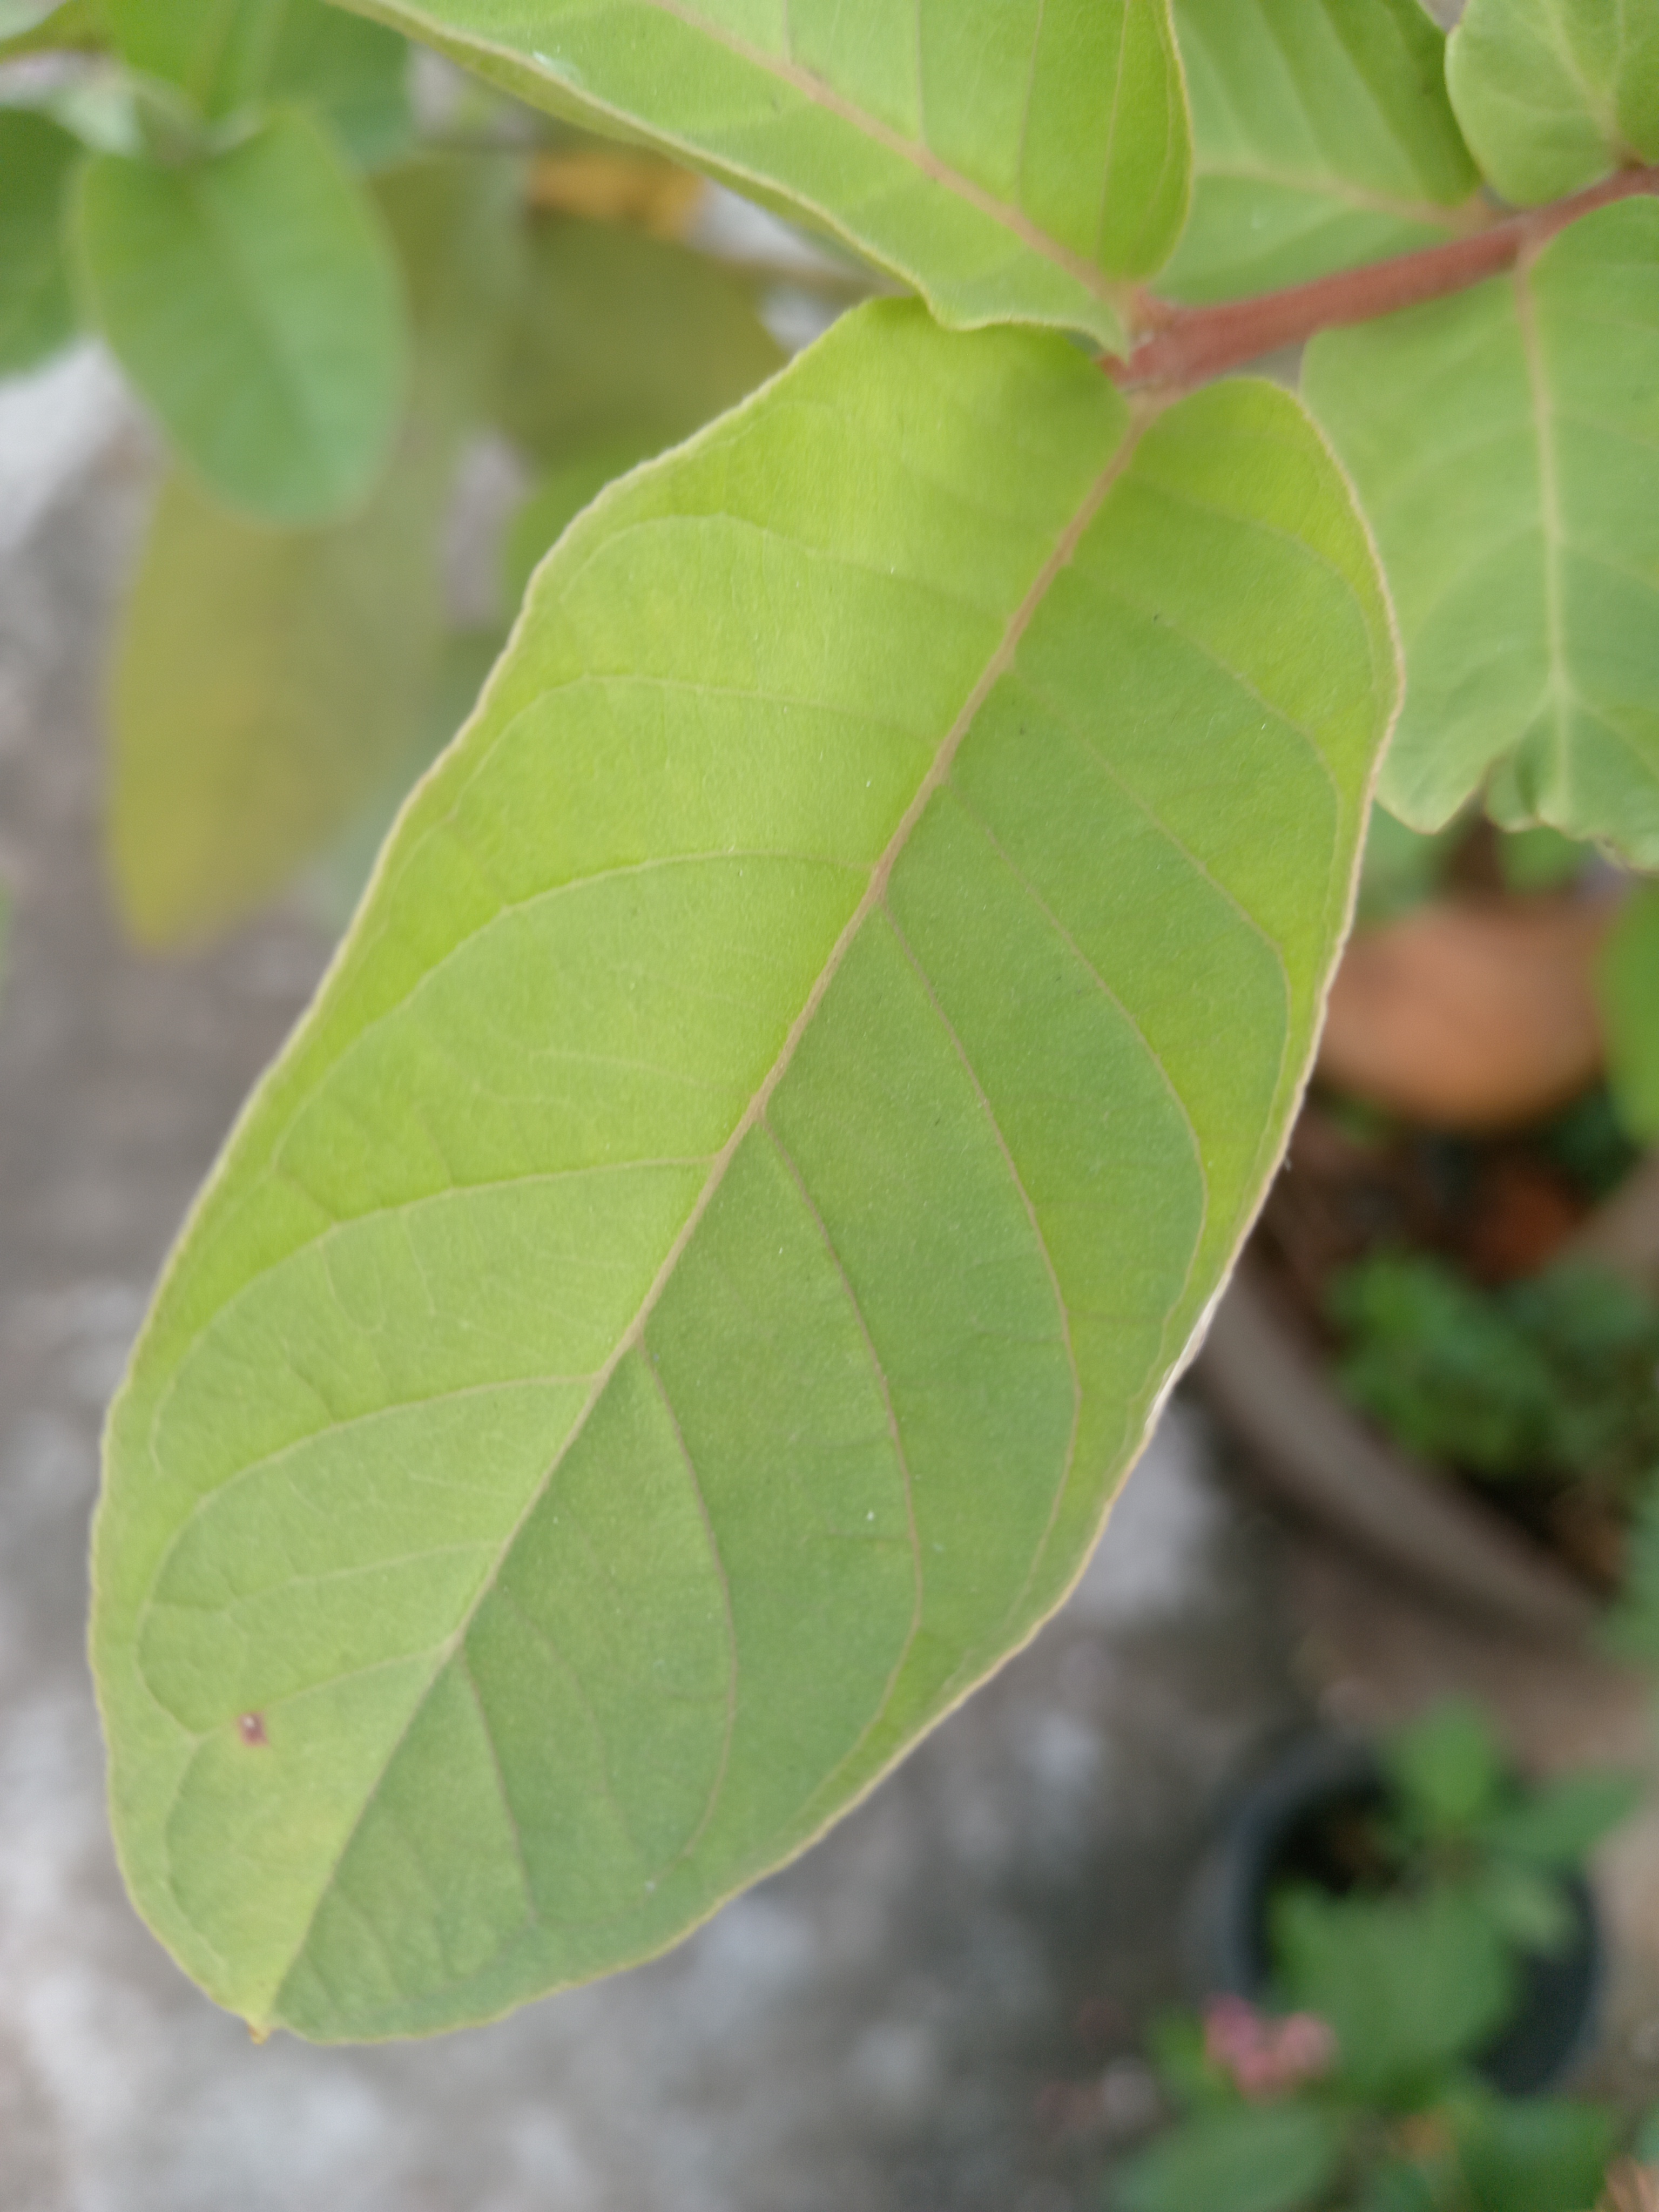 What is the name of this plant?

guava
